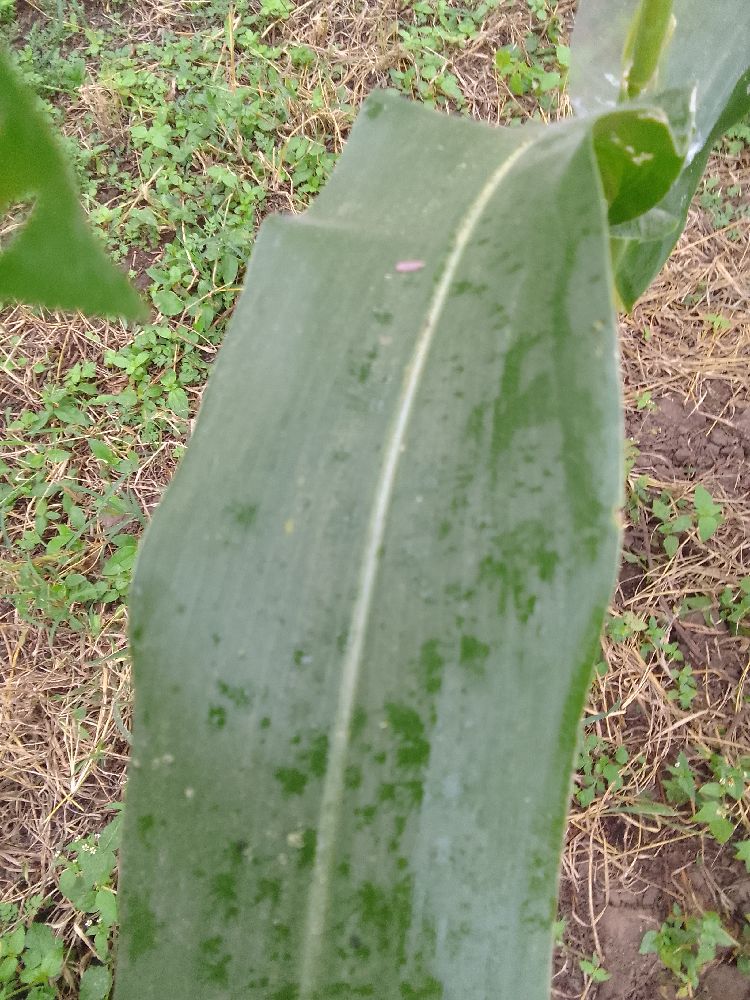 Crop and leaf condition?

maize, healthy
